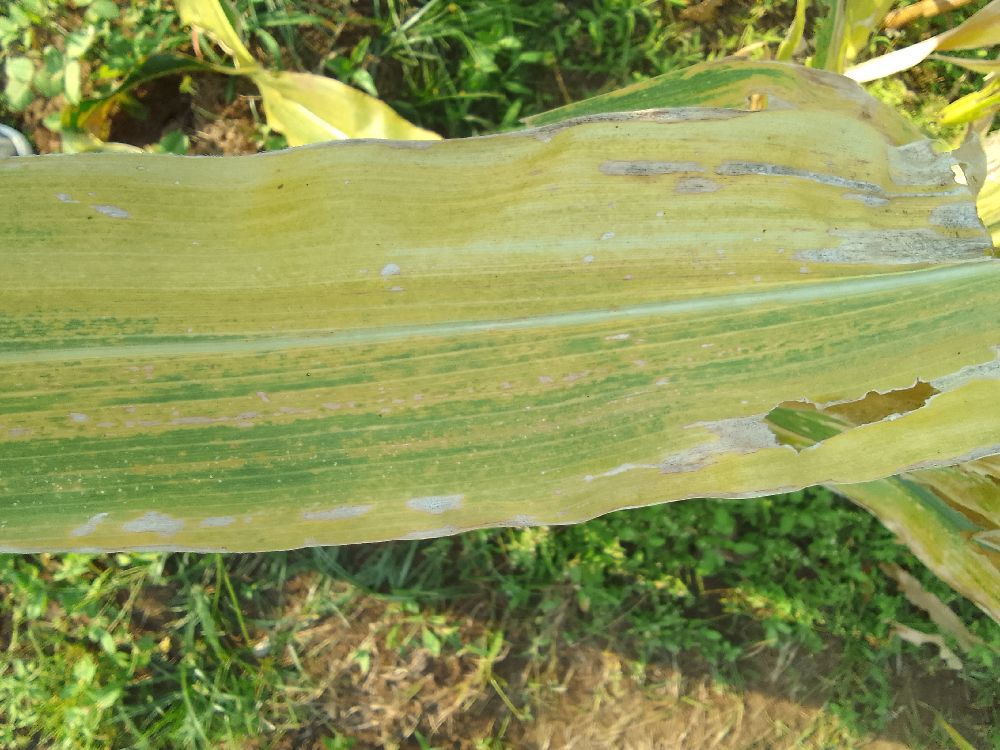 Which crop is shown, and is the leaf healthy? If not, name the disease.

maize, maize lethal necrosis
